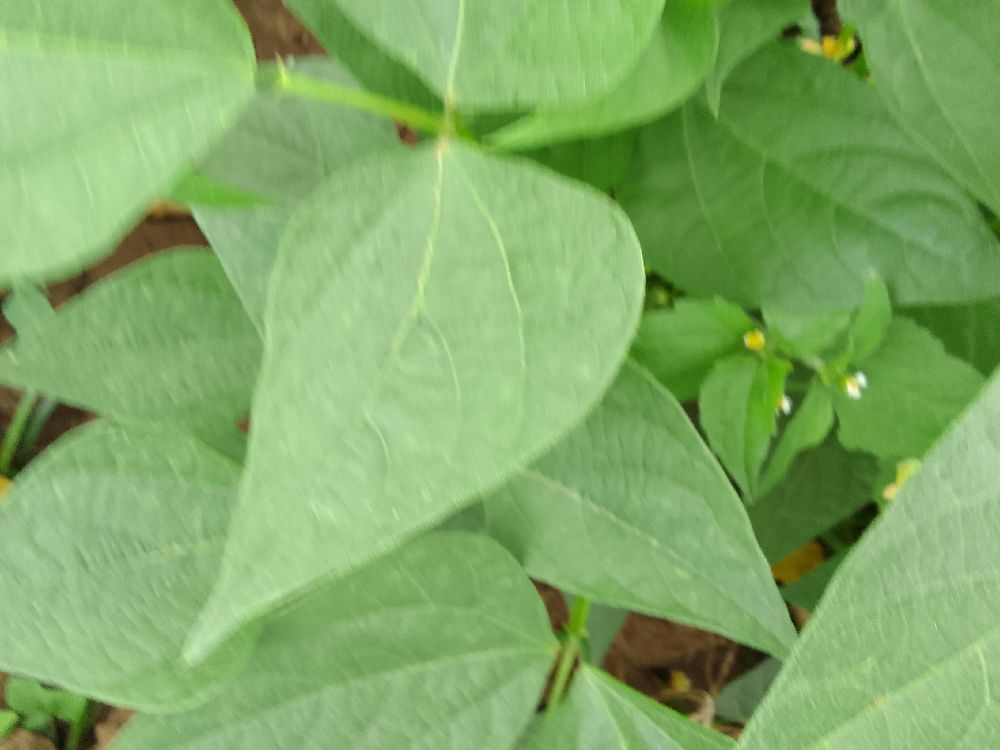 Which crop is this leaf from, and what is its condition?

common bean, healthy
